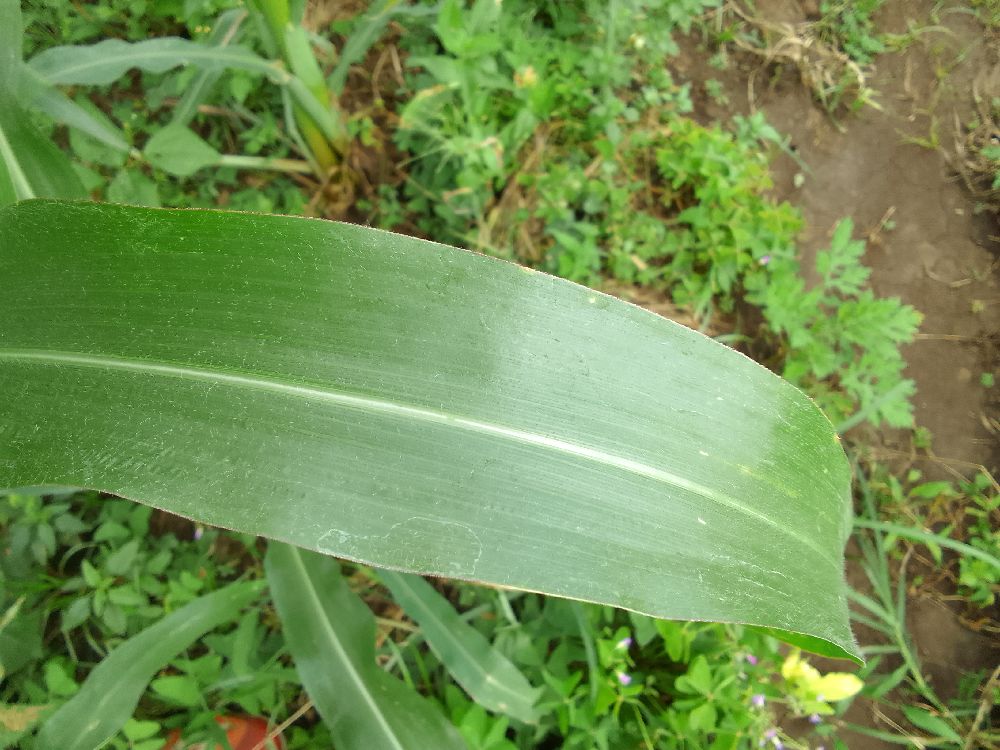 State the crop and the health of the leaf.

common bean, healthy
